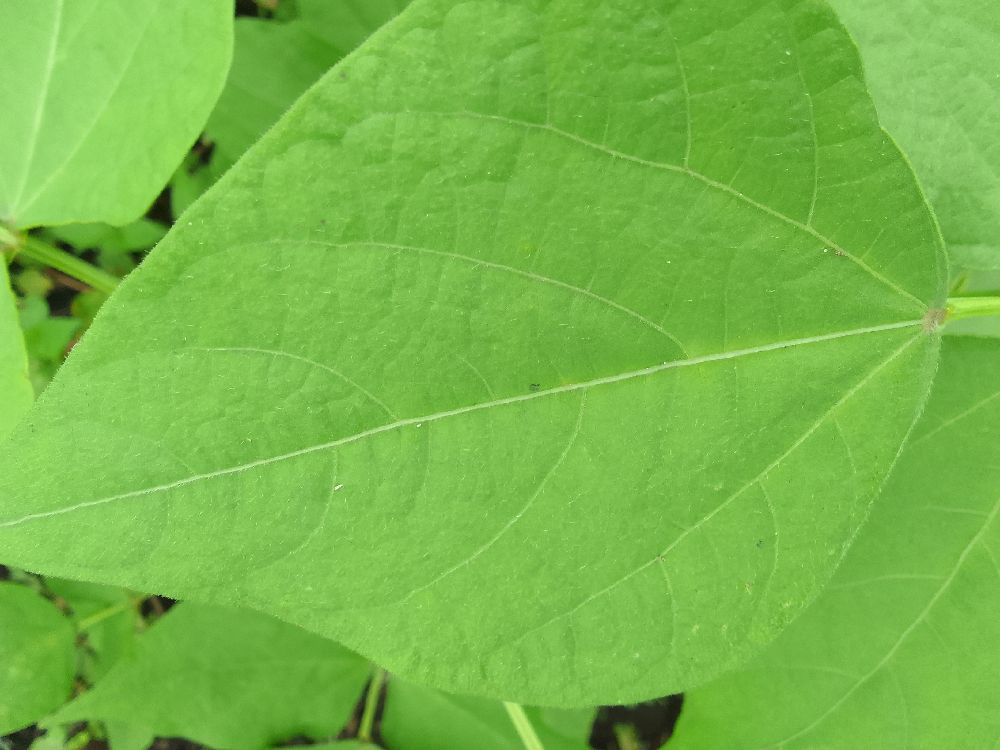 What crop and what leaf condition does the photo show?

common bean, healthy
